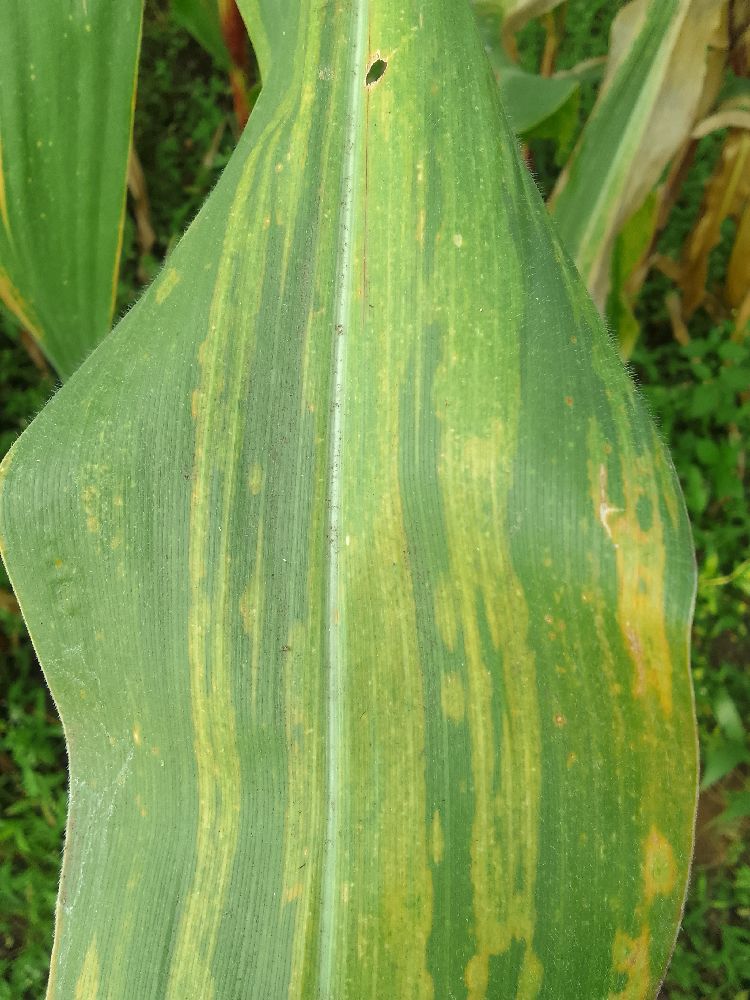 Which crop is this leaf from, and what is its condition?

maize, maize lethal necrosis
